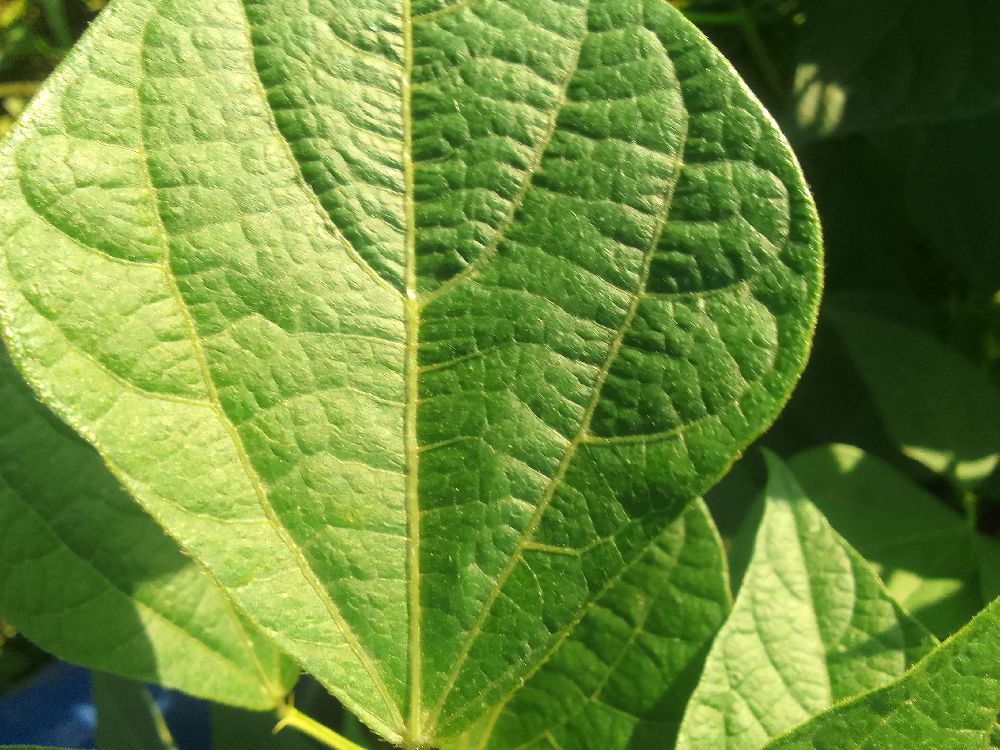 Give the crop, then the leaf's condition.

common bean, healthy
